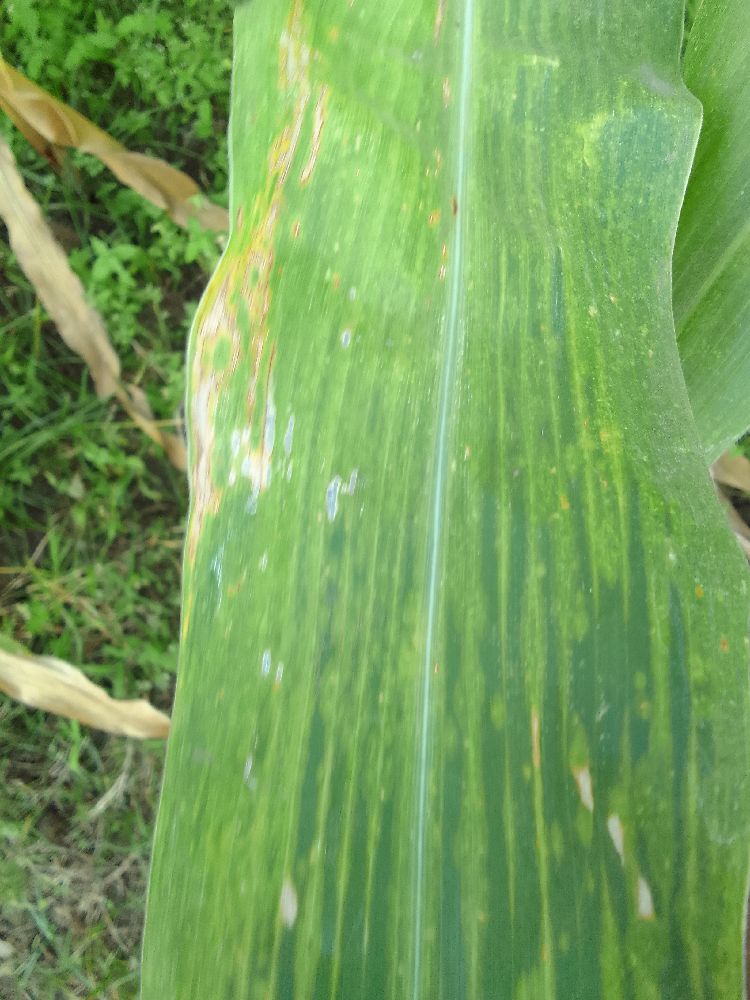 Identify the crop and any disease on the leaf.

maize, maize lethal necrosis
